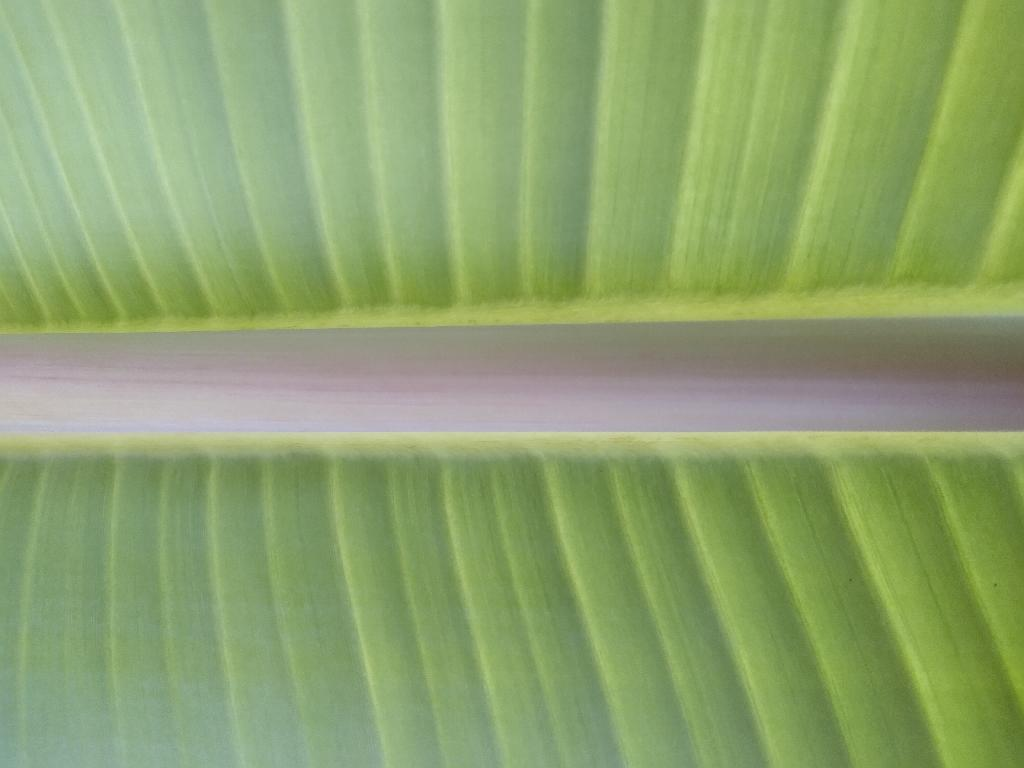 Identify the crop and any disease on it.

banana, healthy
